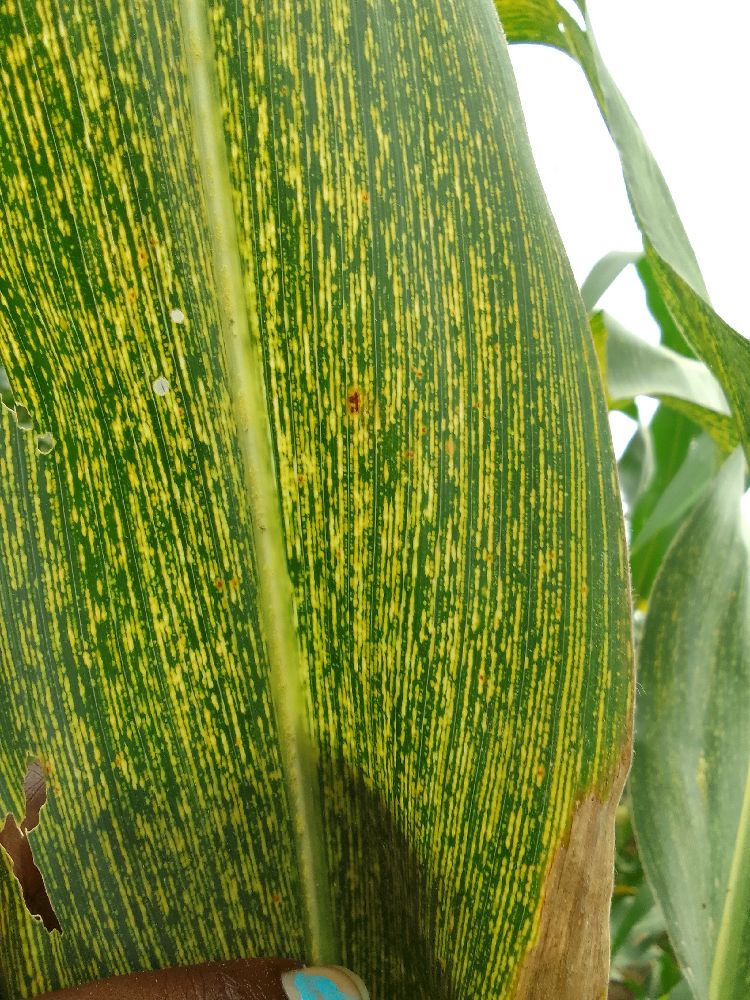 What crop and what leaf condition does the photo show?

maize, maize streak virus
